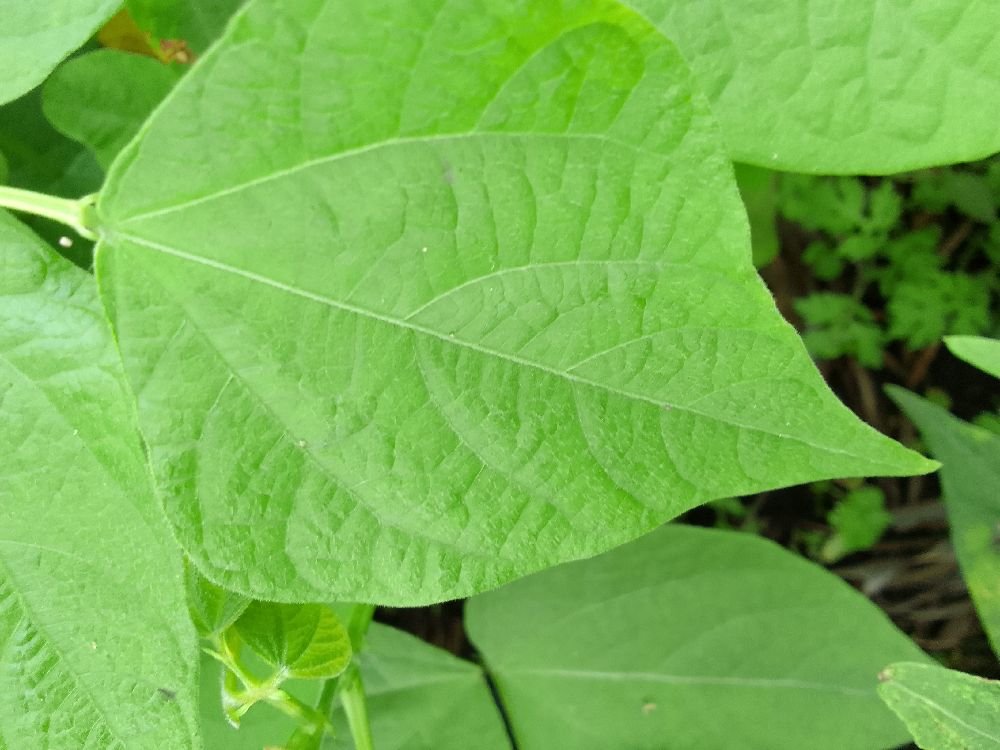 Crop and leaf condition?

common bean, healthy
